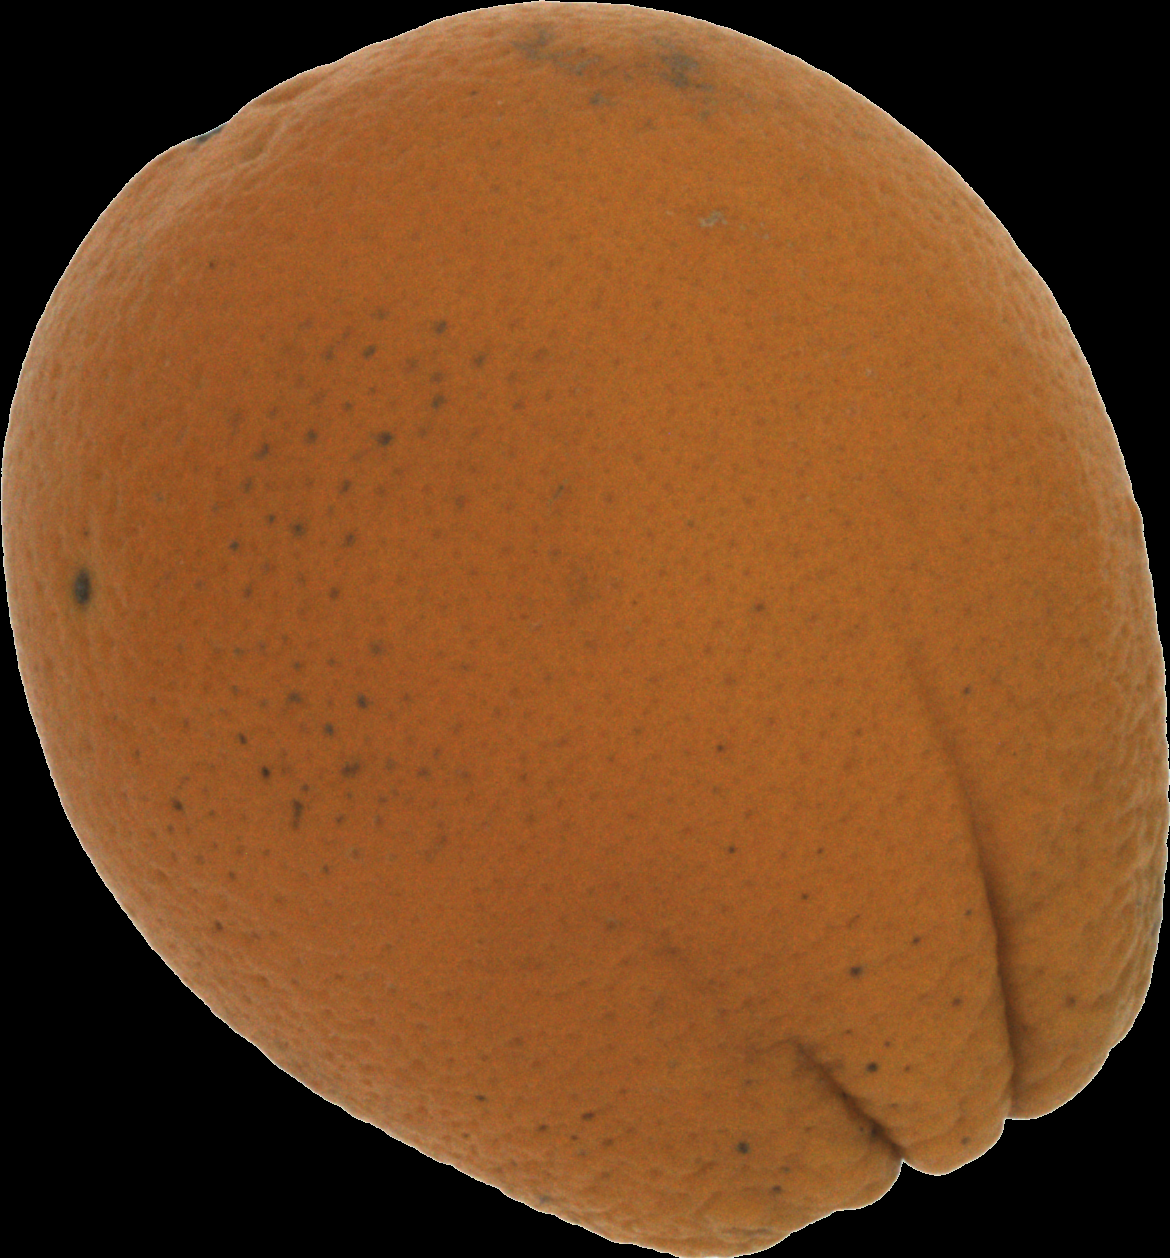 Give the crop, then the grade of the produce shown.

orange, bad
